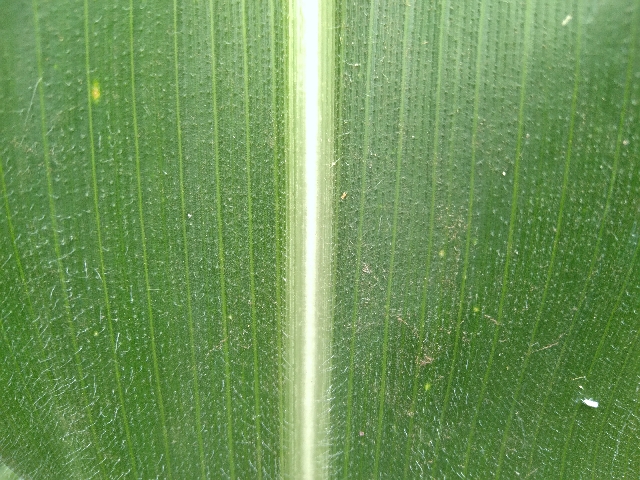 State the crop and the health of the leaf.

maize, healthy
